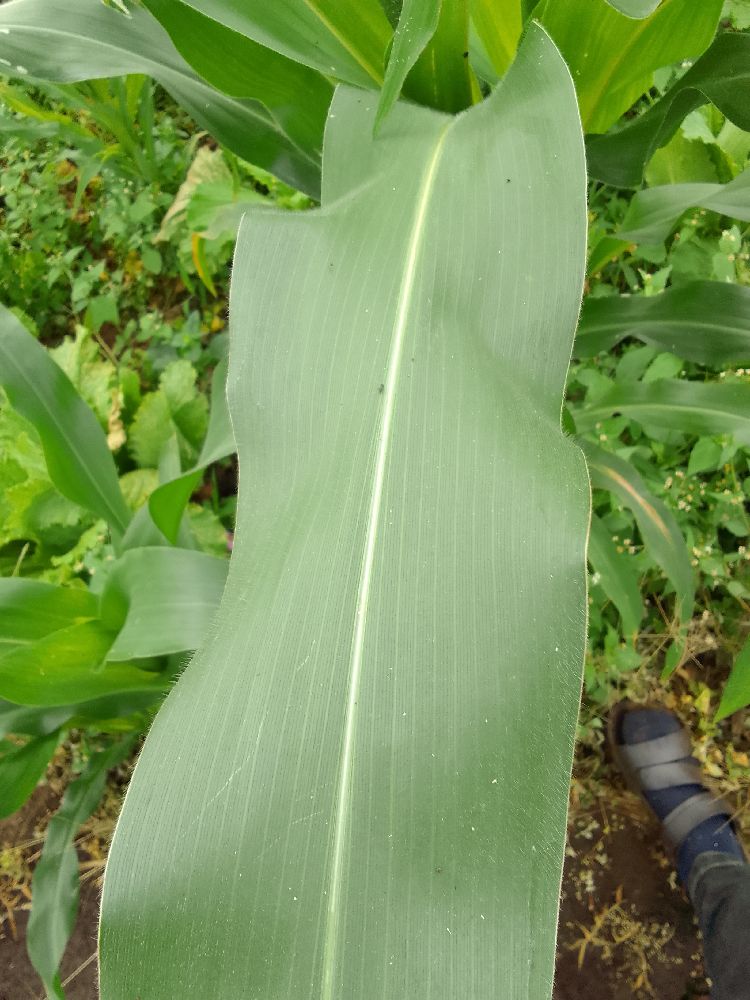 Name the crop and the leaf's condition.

maize, healthy
